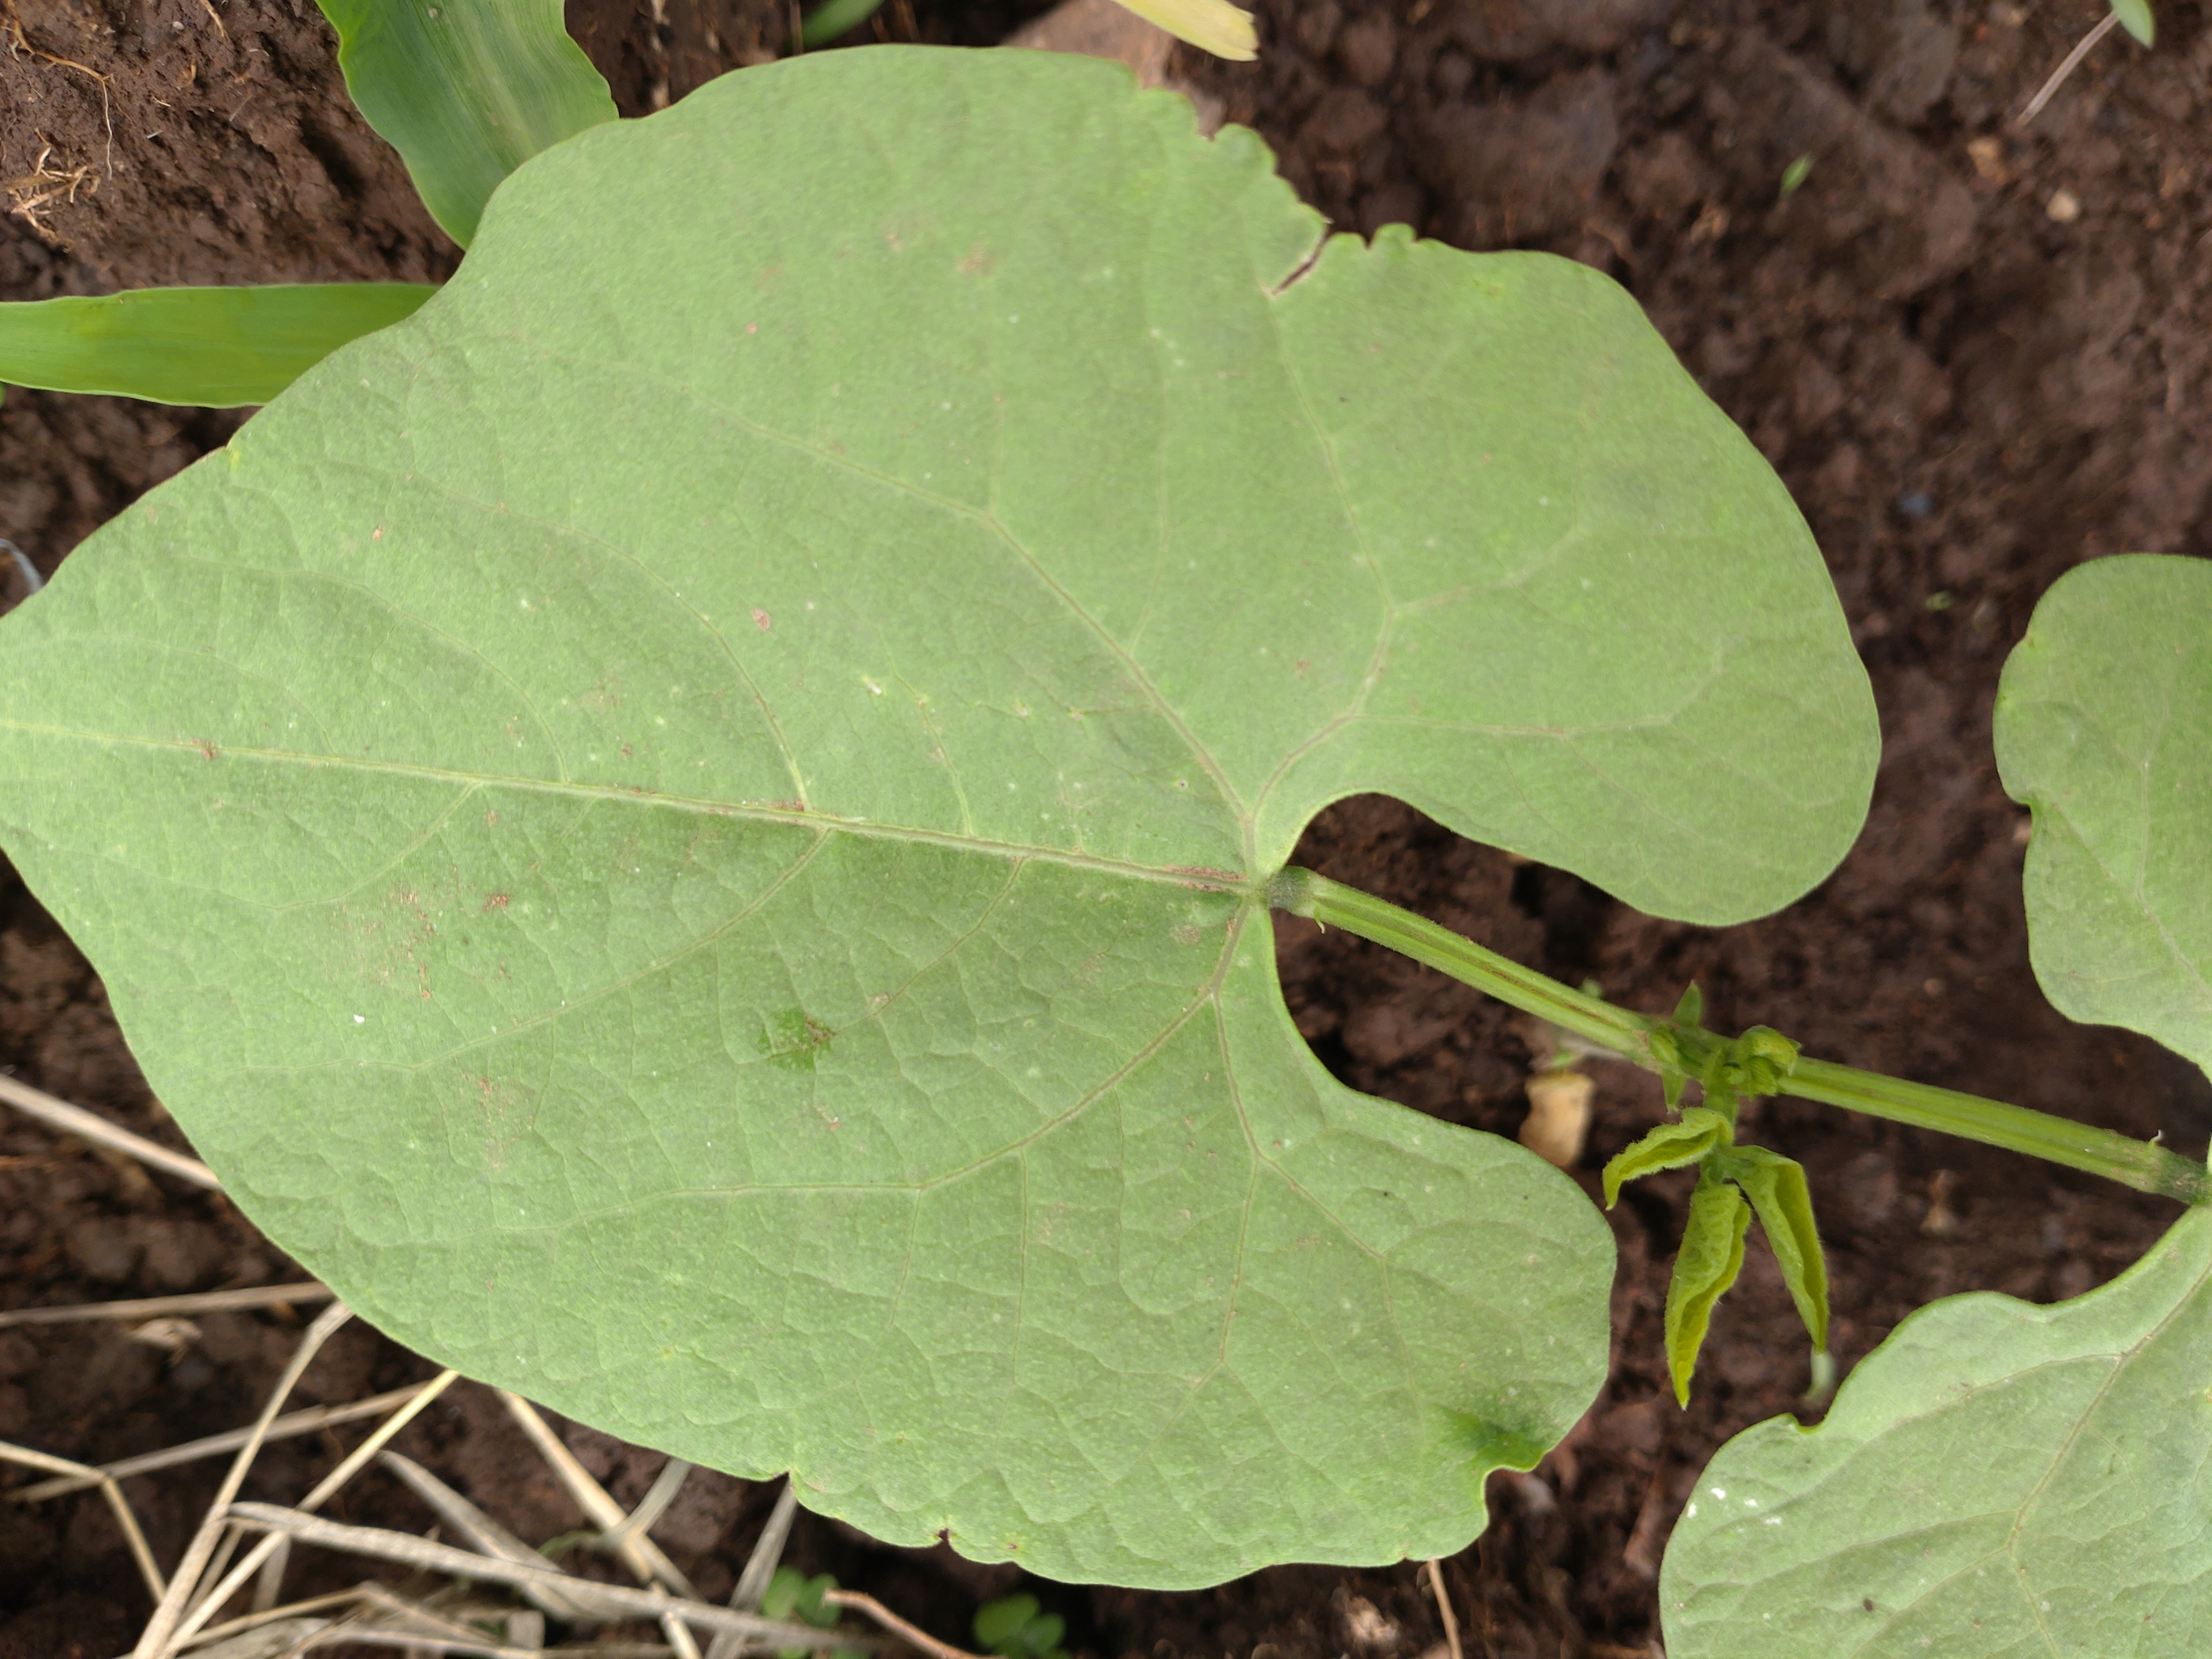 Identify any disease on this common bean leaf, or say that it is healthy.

healthy
